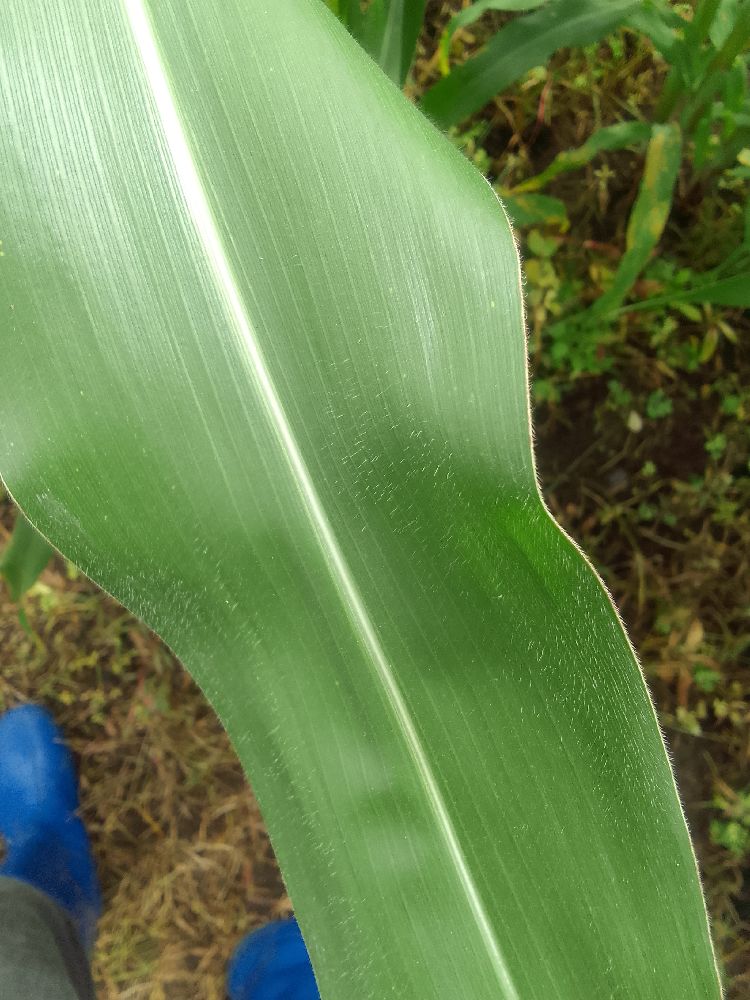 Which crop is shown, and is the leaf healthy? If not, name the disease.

maize, healthy
